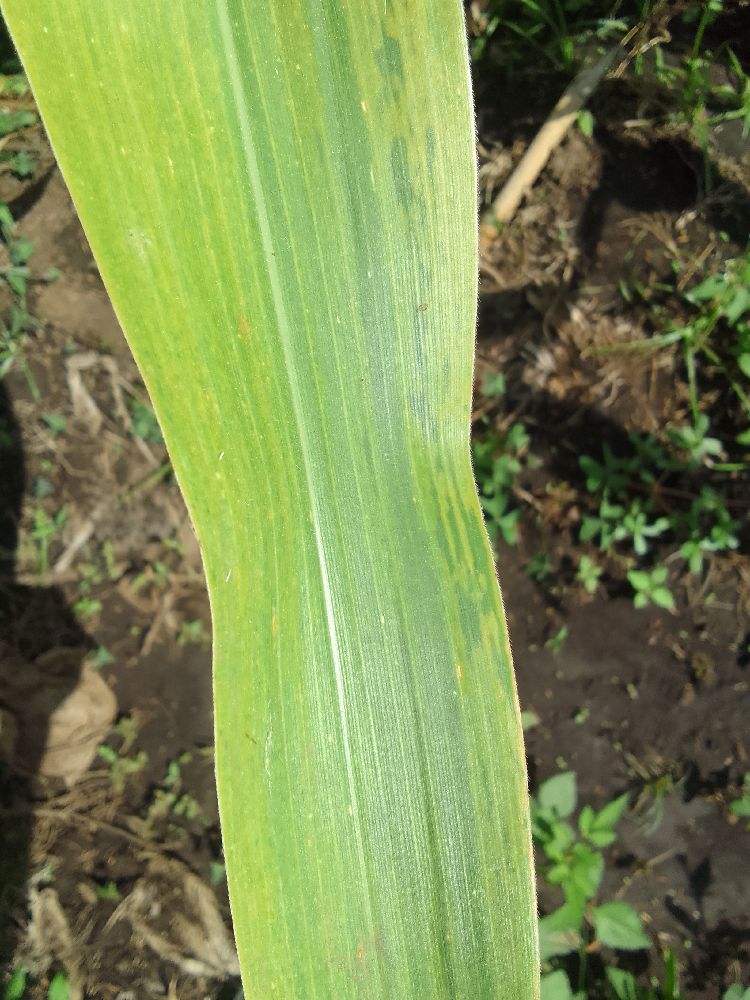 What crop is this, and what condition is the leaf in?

maize, maize lethal necrosis
